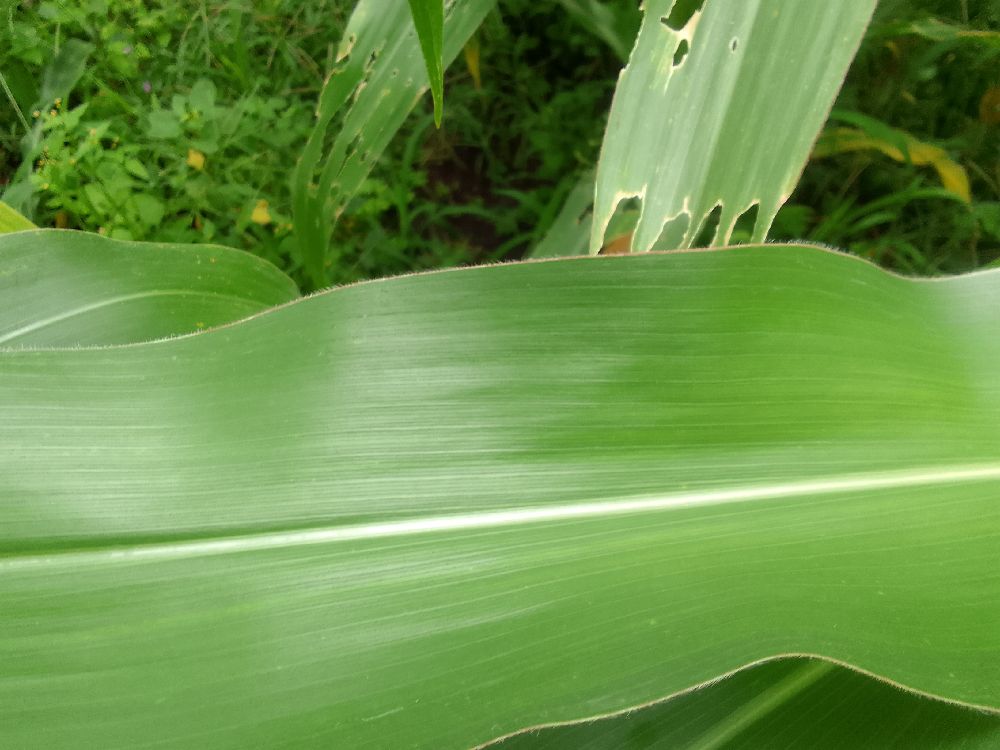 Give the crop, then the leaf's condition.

maize, healthy
